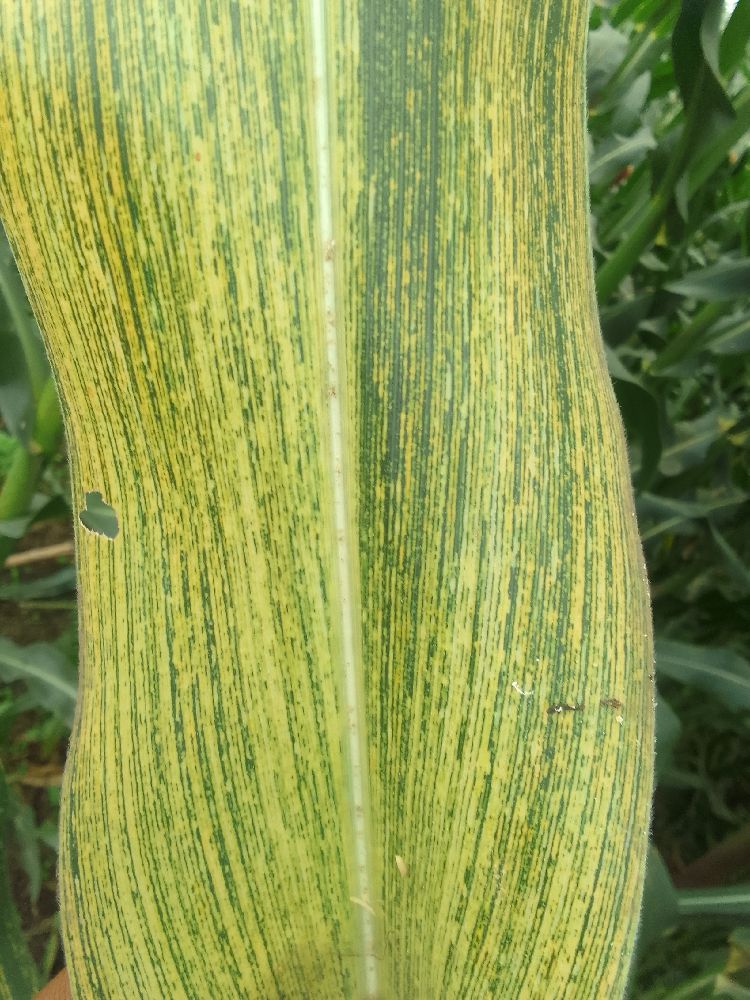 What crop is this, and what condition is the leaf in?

maize, maize streak virus
